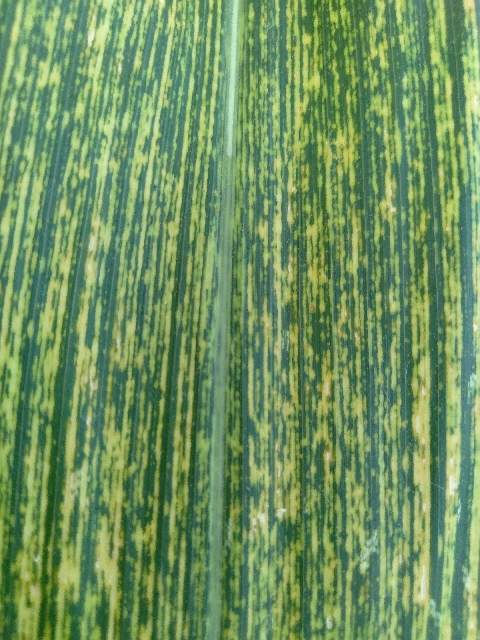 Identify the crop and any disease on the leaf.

maize, maize streak virus
